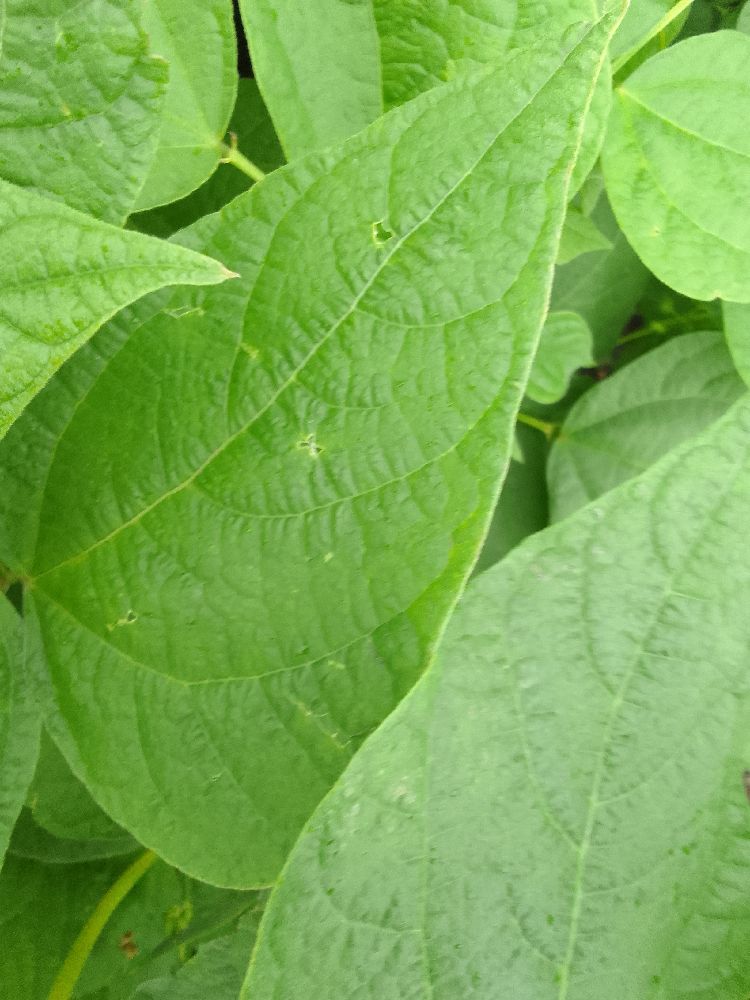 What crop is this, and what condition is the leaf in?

common bean, healthy
